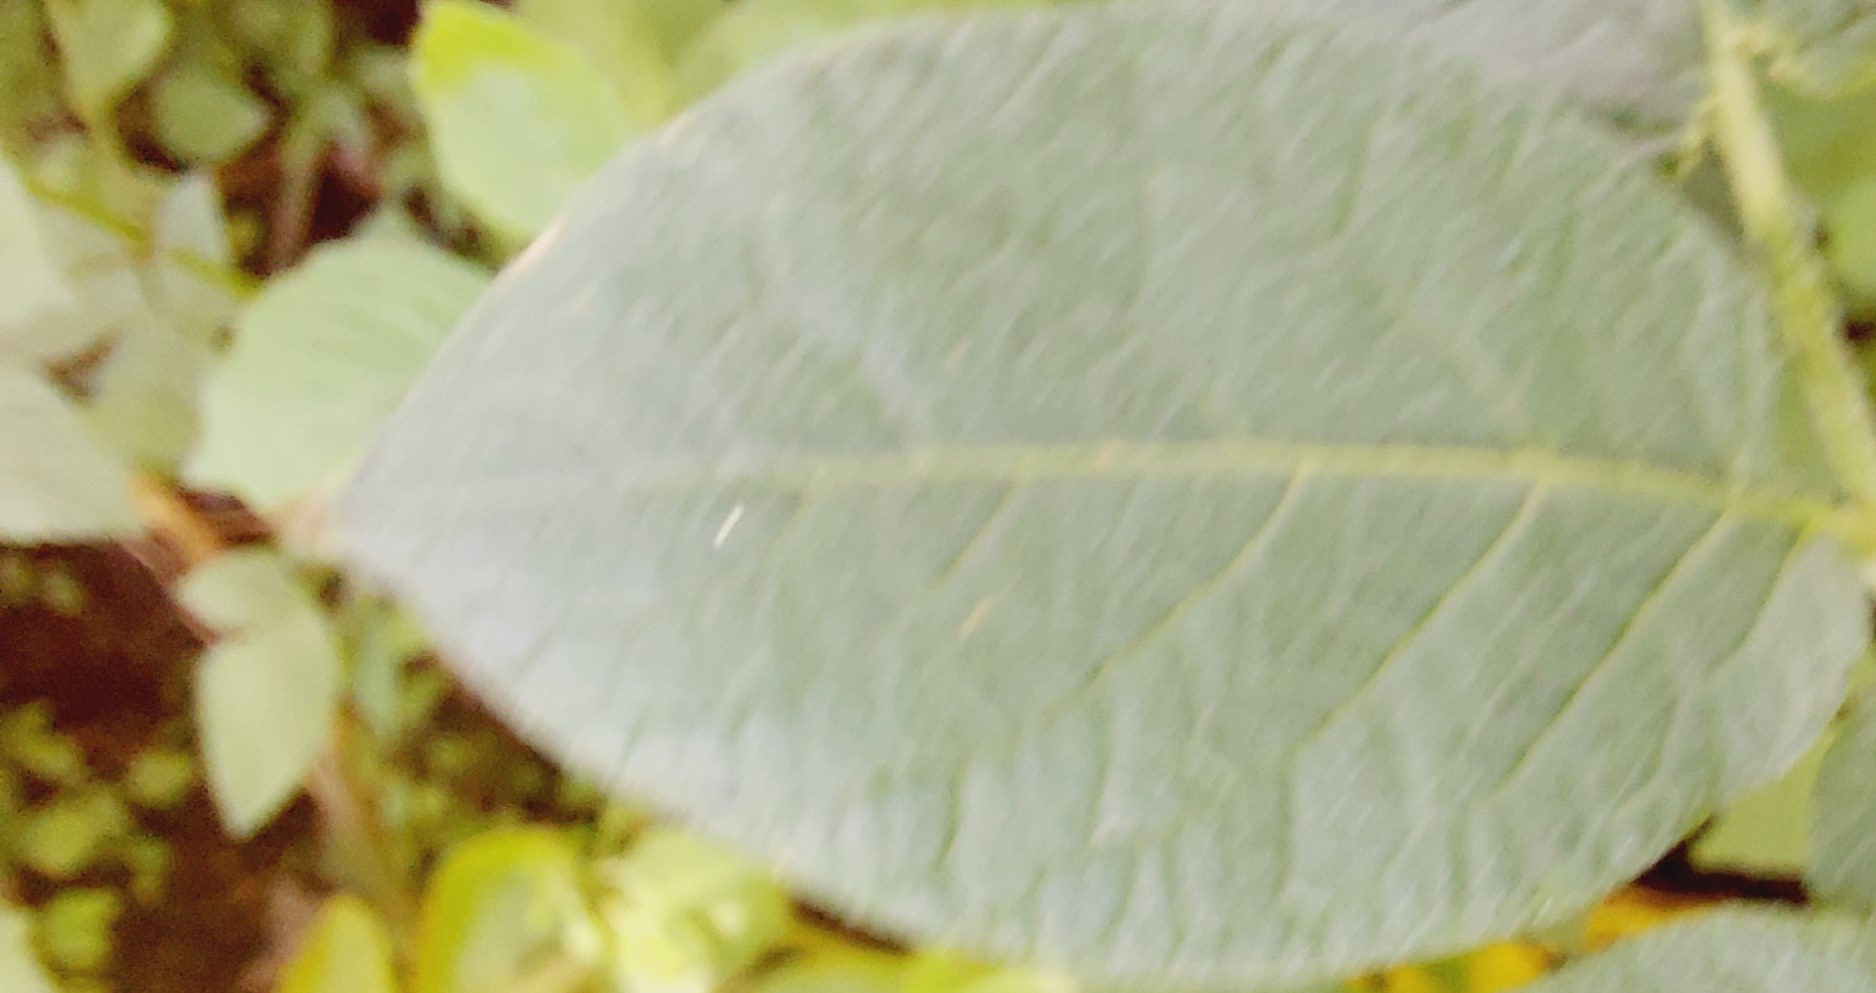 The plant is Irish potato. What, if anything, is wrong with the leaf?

healthy
